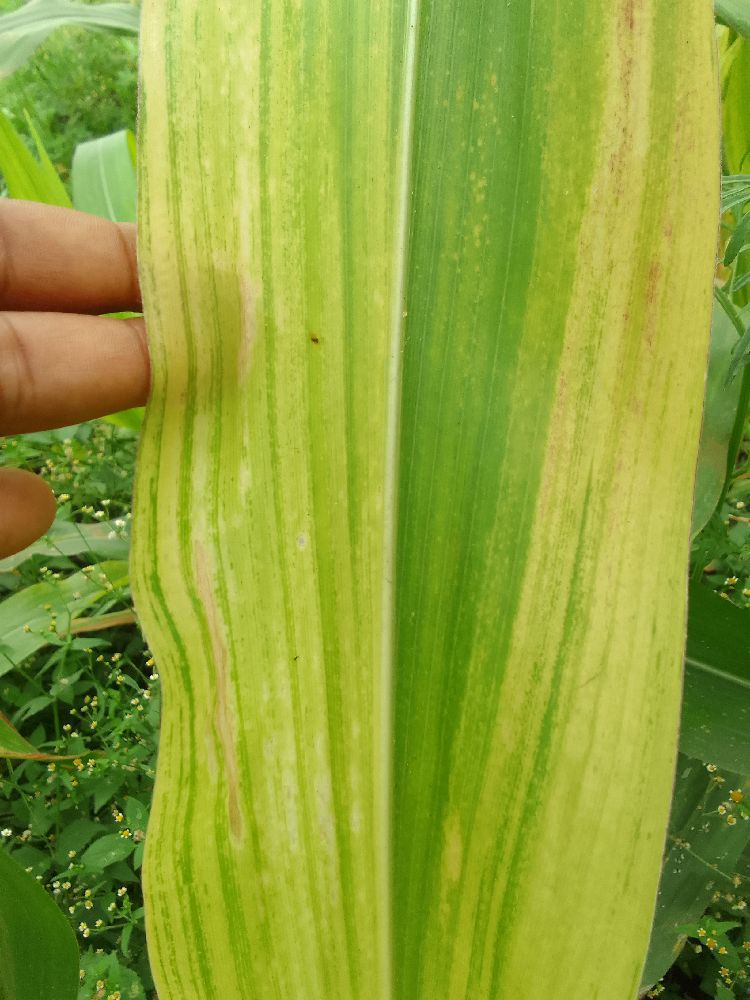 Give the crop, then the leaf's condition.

maize, maize lethal necrosis
